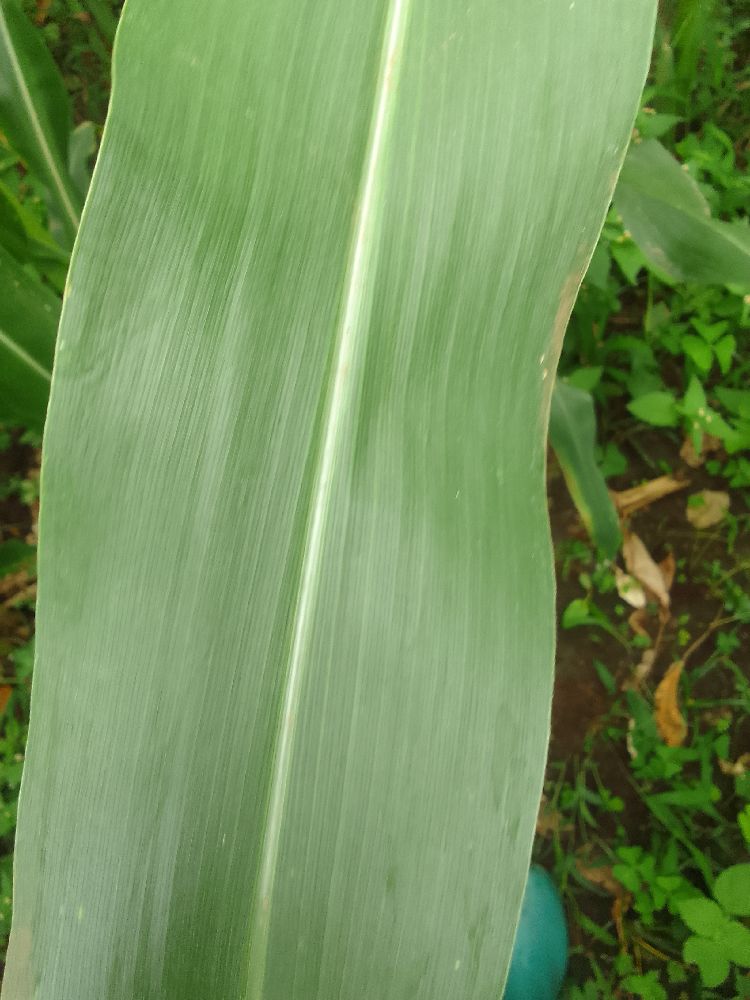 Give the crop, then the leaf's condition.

maize, healthy
